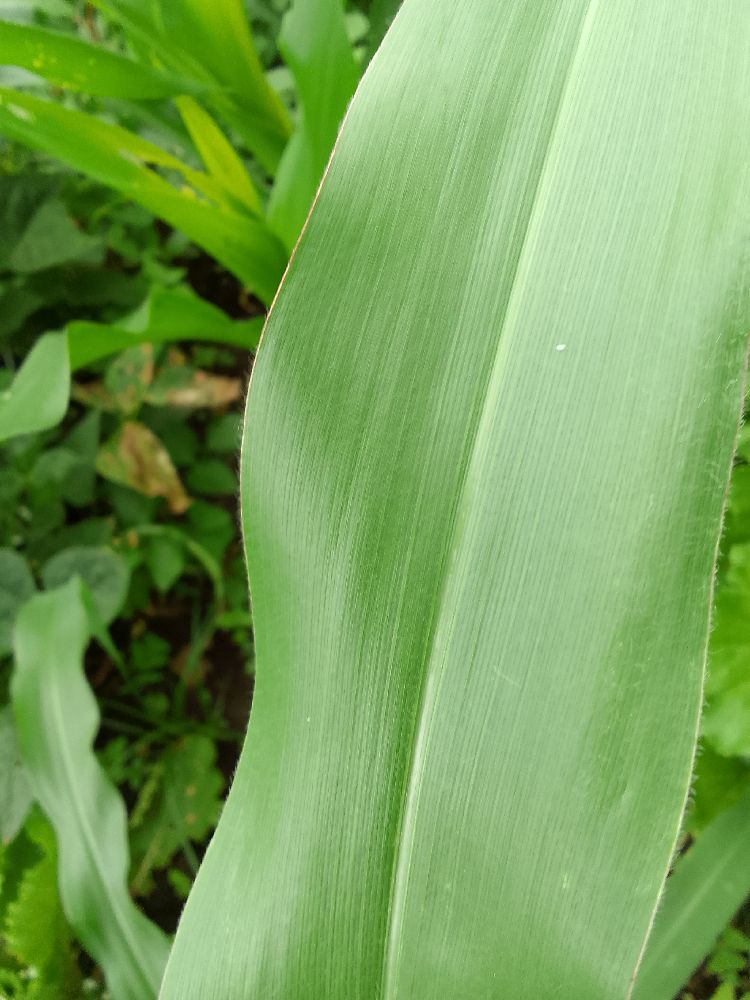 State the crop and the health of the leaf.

maize, healthy
